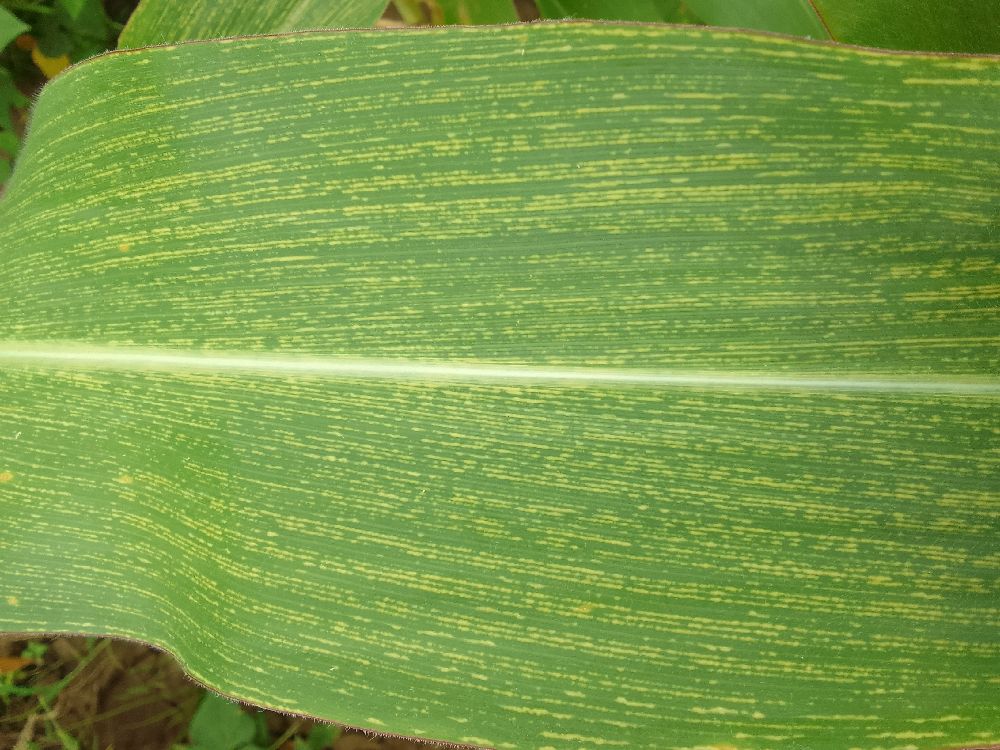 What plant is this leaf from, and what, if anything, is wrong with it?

maize, maize streak virus
